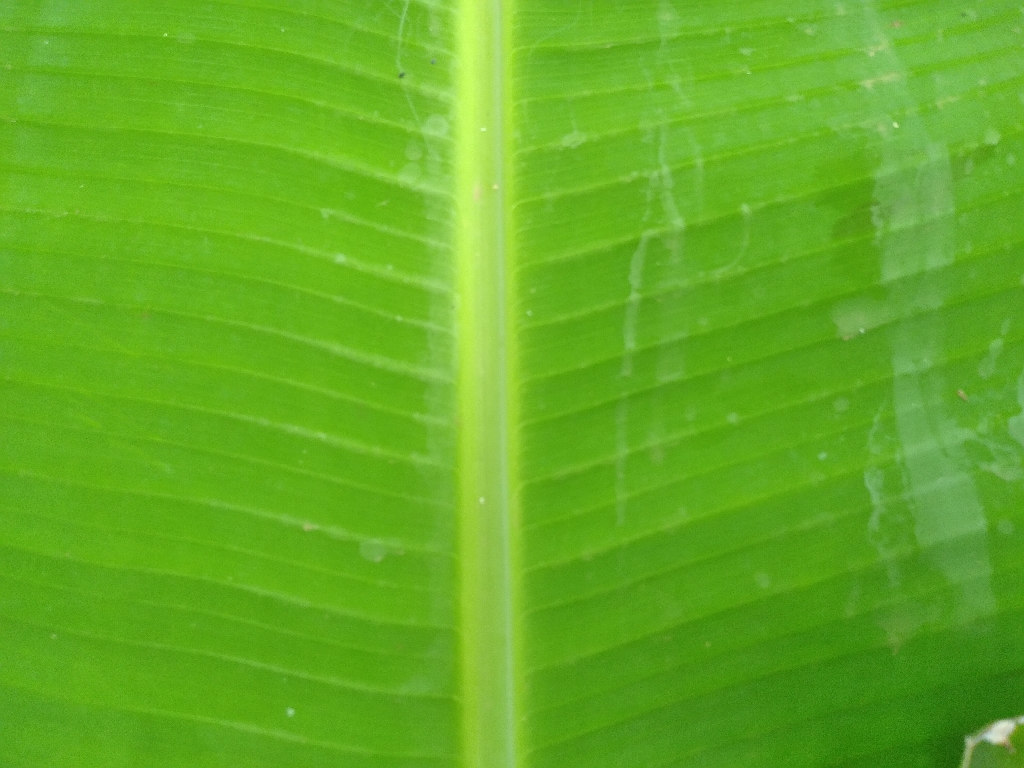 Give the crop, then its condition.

banana, healthy
